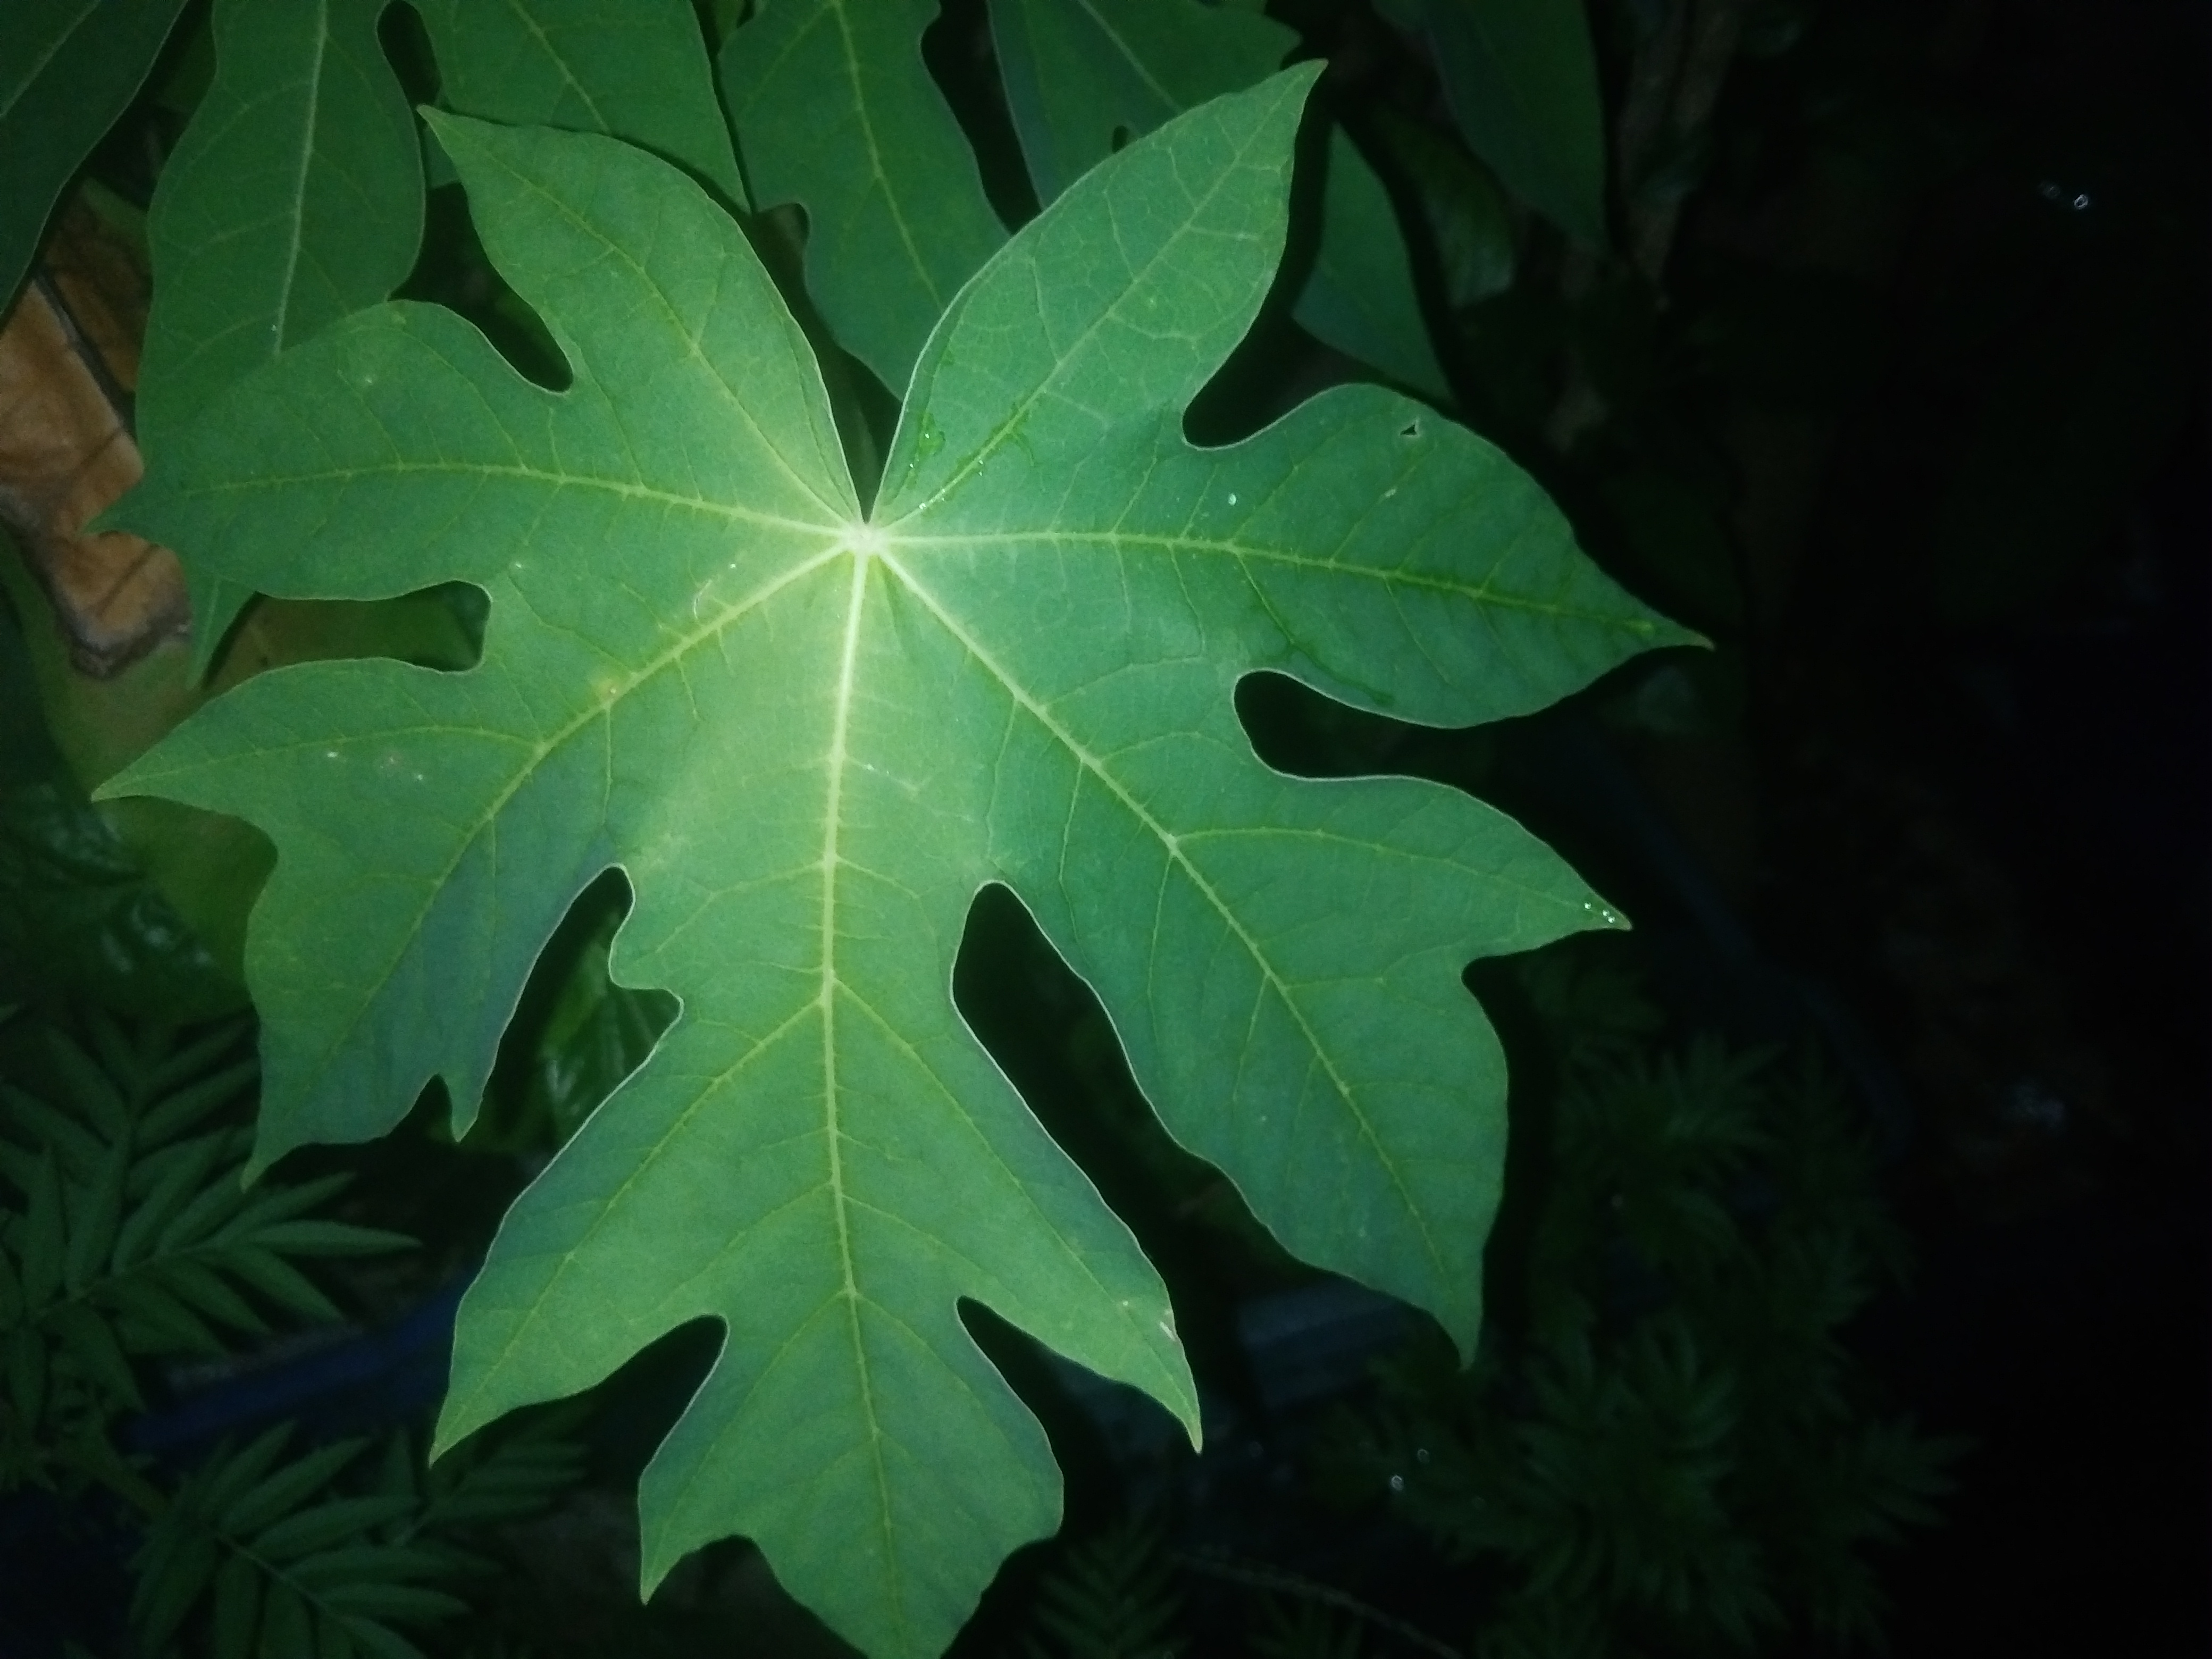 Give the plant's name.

papaya
